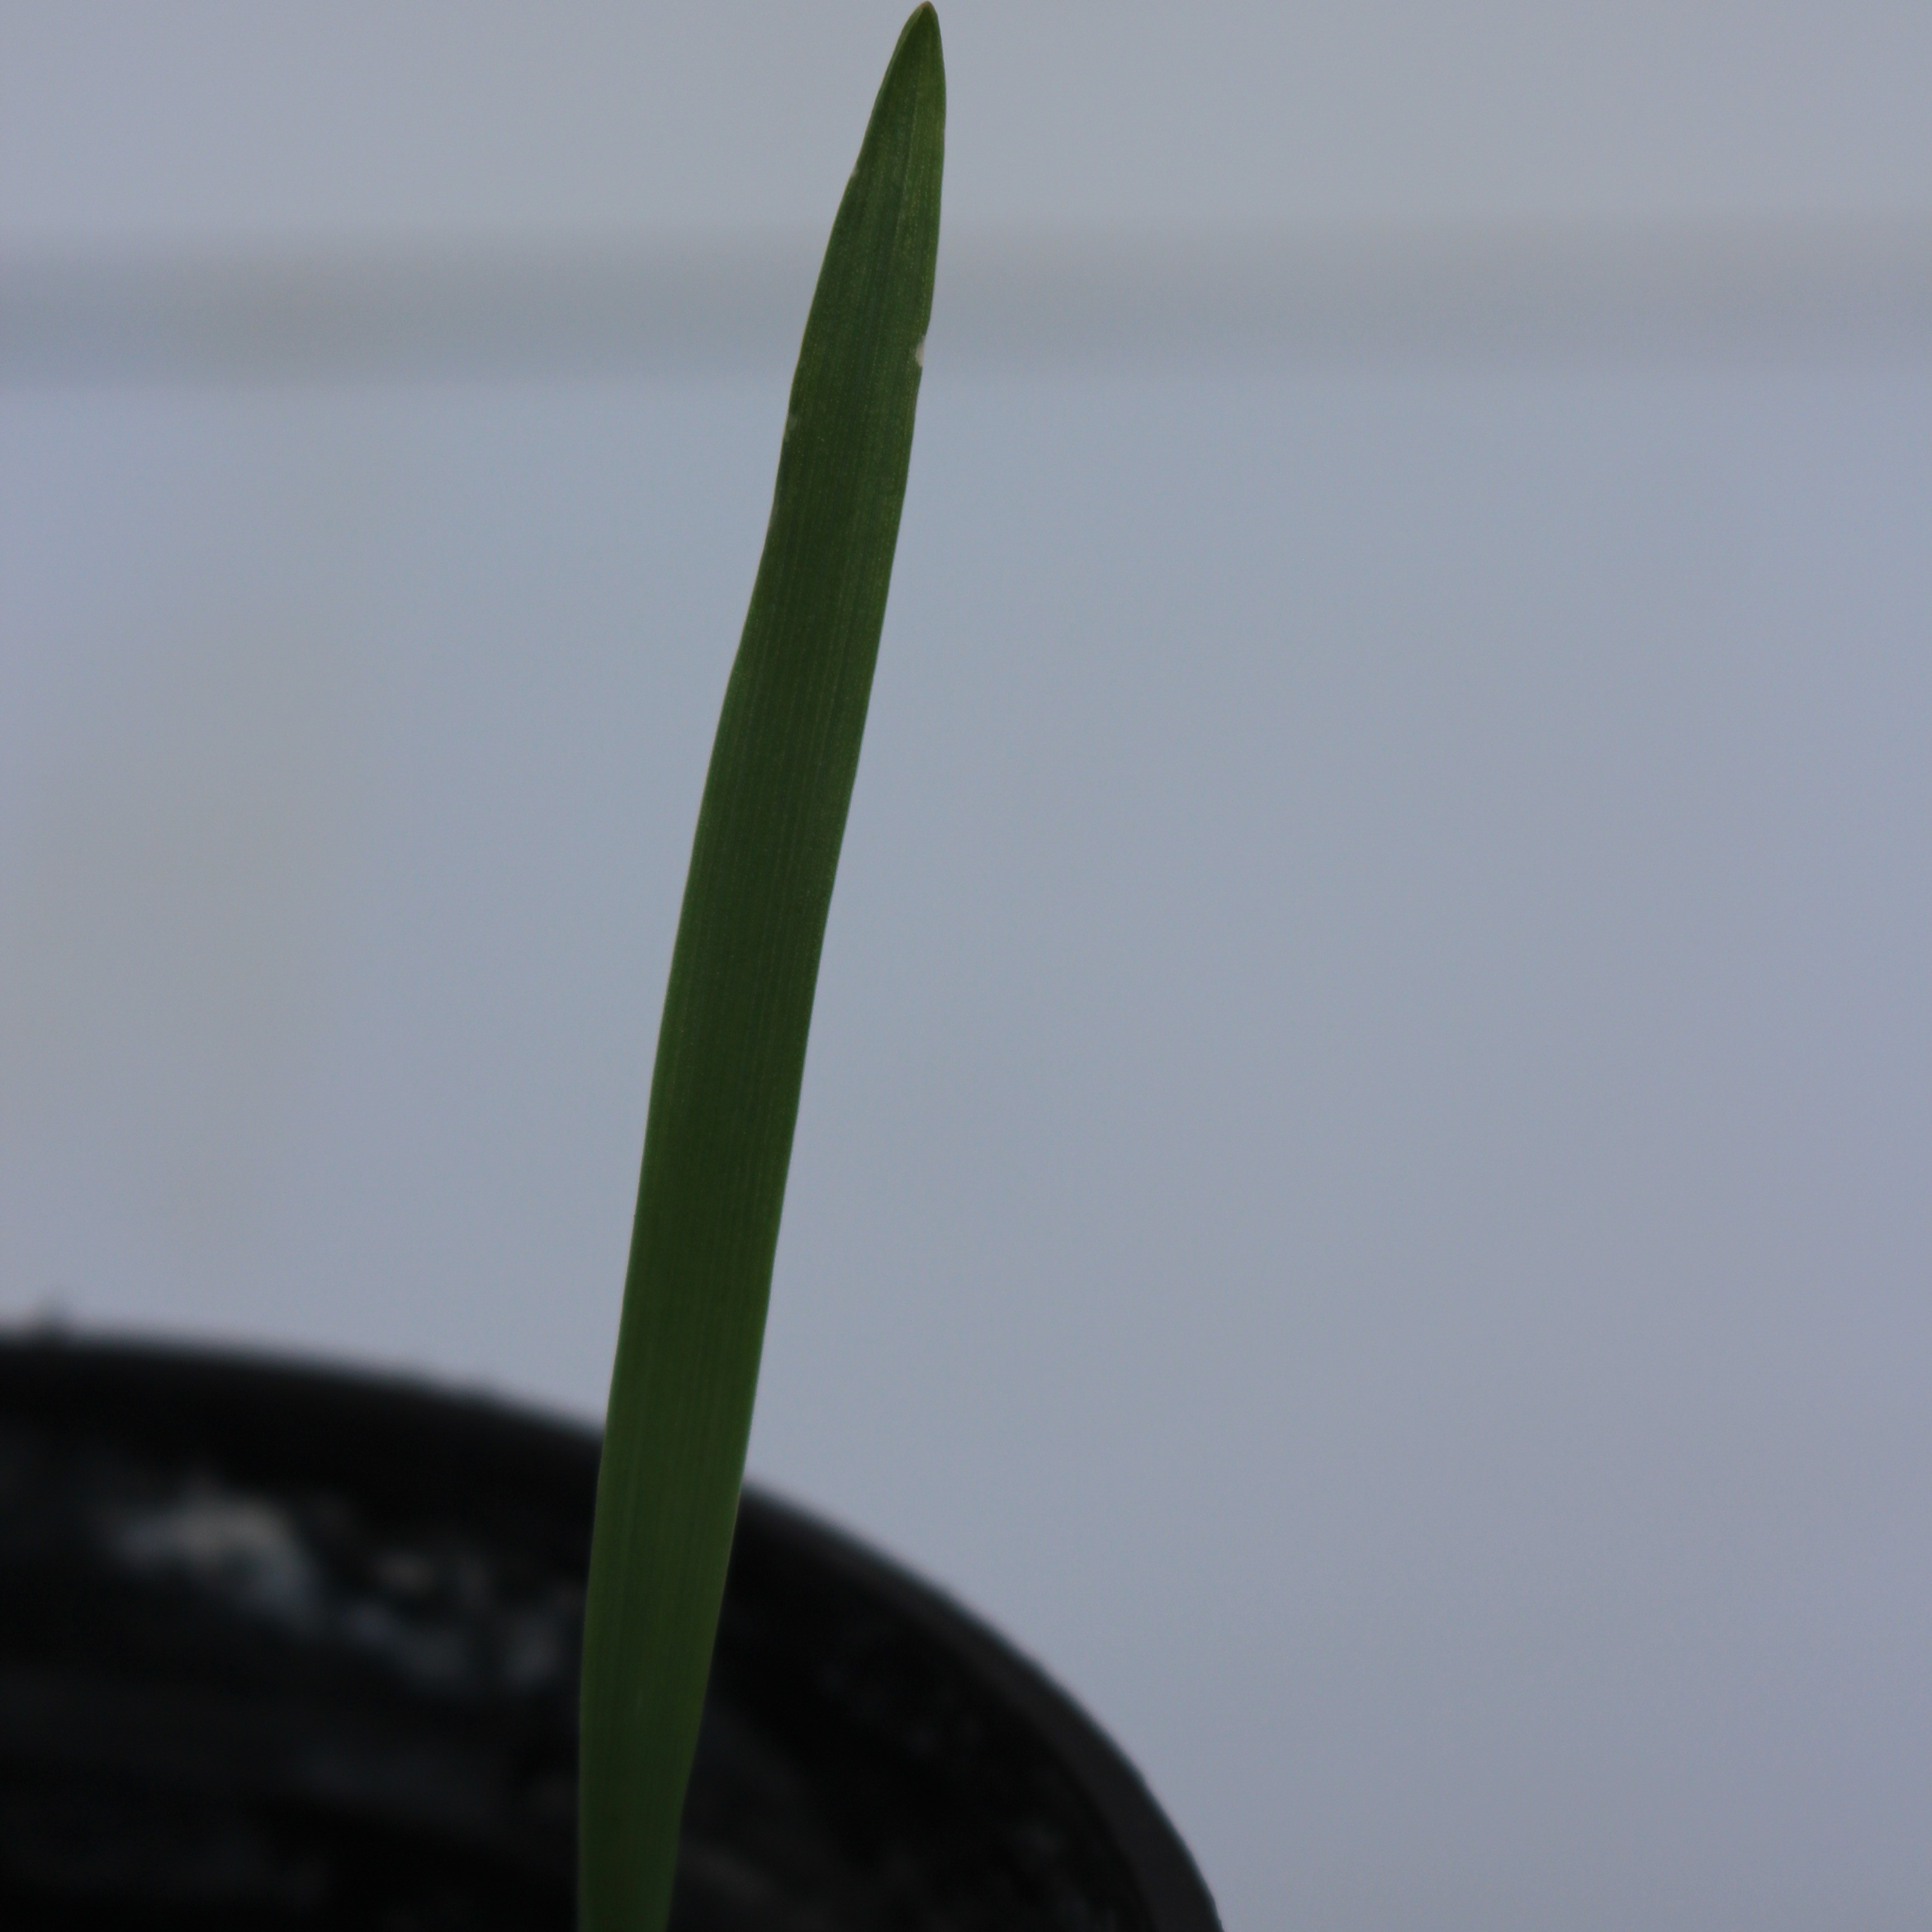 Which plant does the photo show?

Avena sterilis
